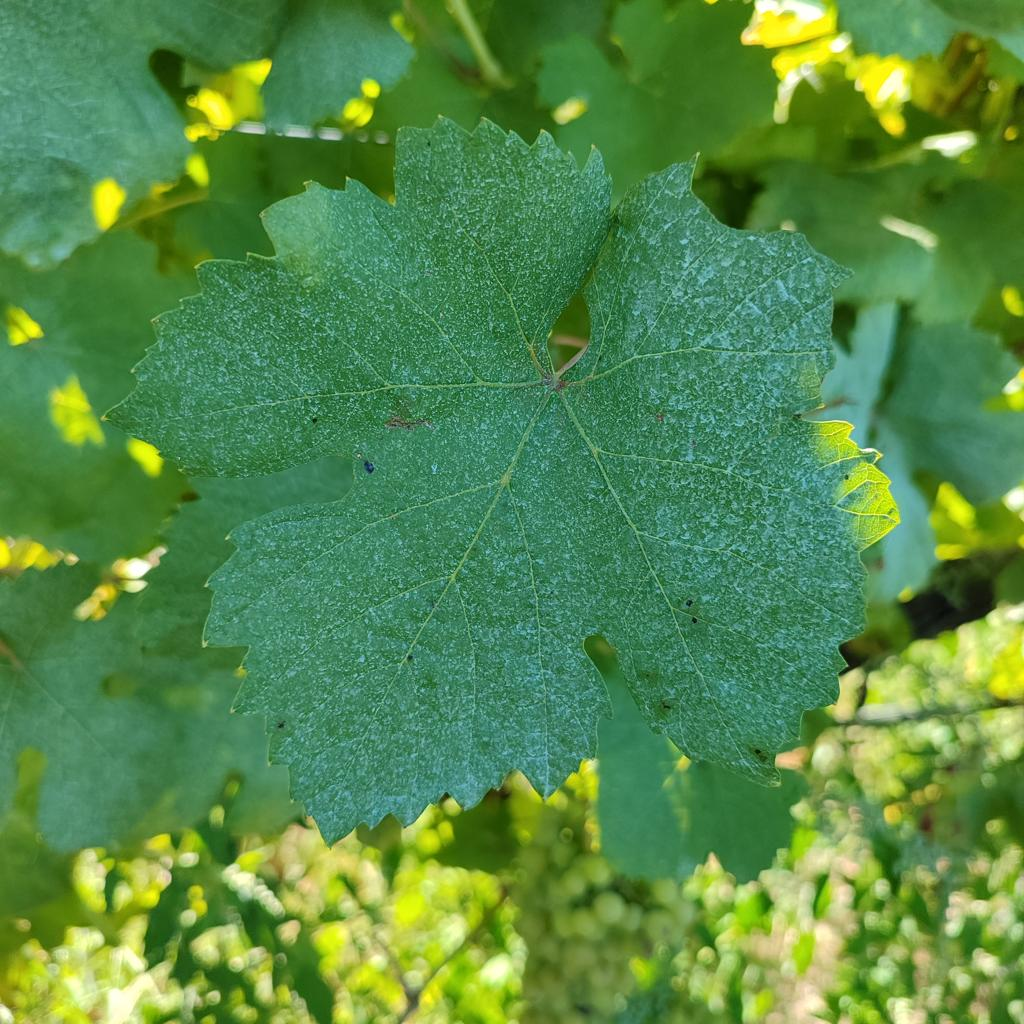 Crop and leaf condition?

grapevine, healthy
